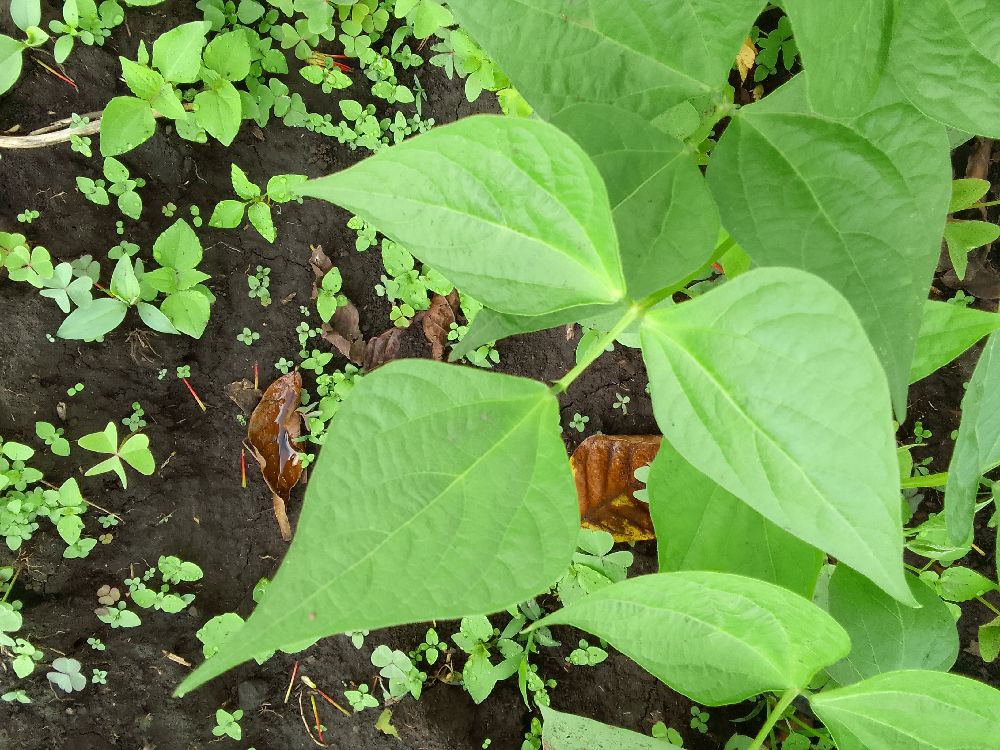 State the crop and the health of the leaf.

common bean, healthy
